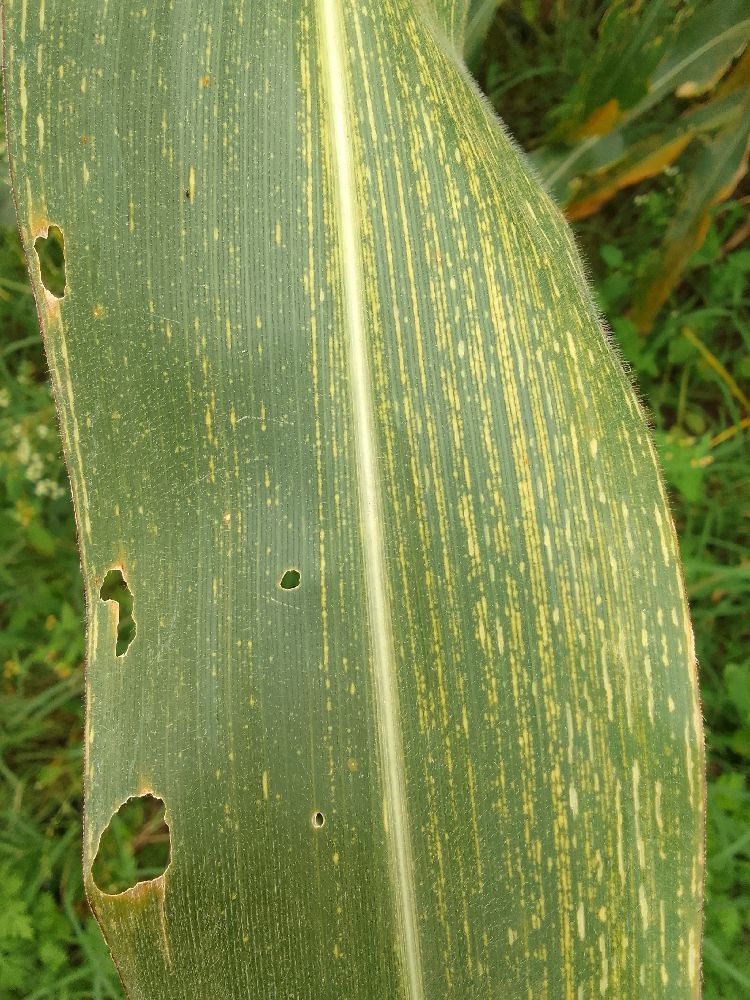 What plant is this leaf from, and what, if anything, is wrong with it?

maize, maize streak virus
